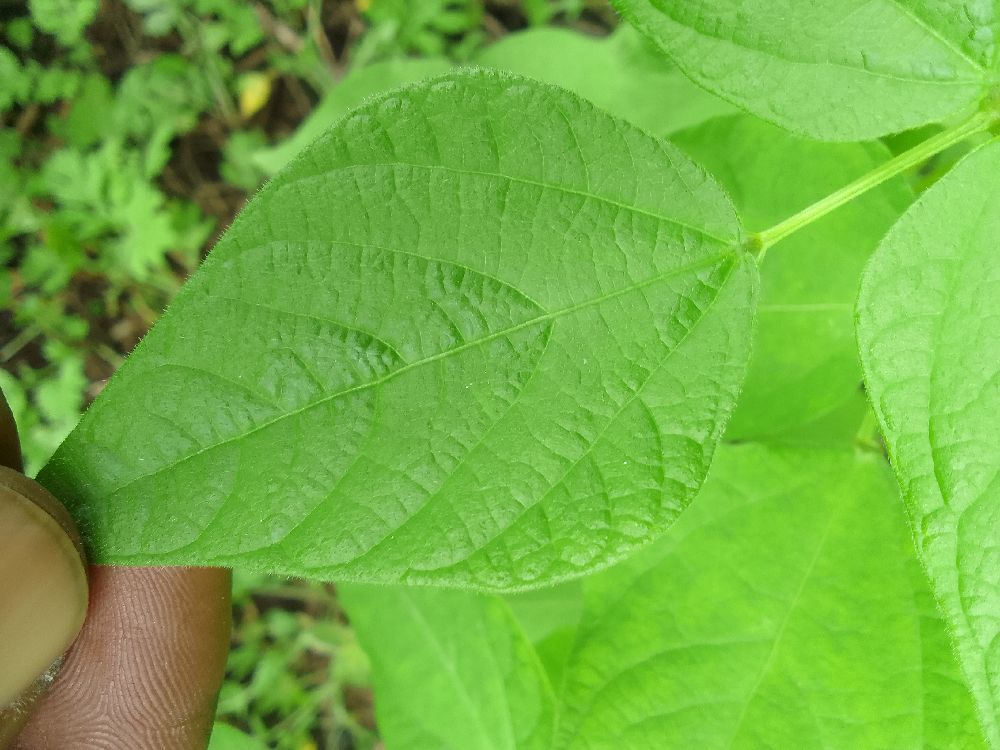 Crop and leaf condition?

common bean, healthy
